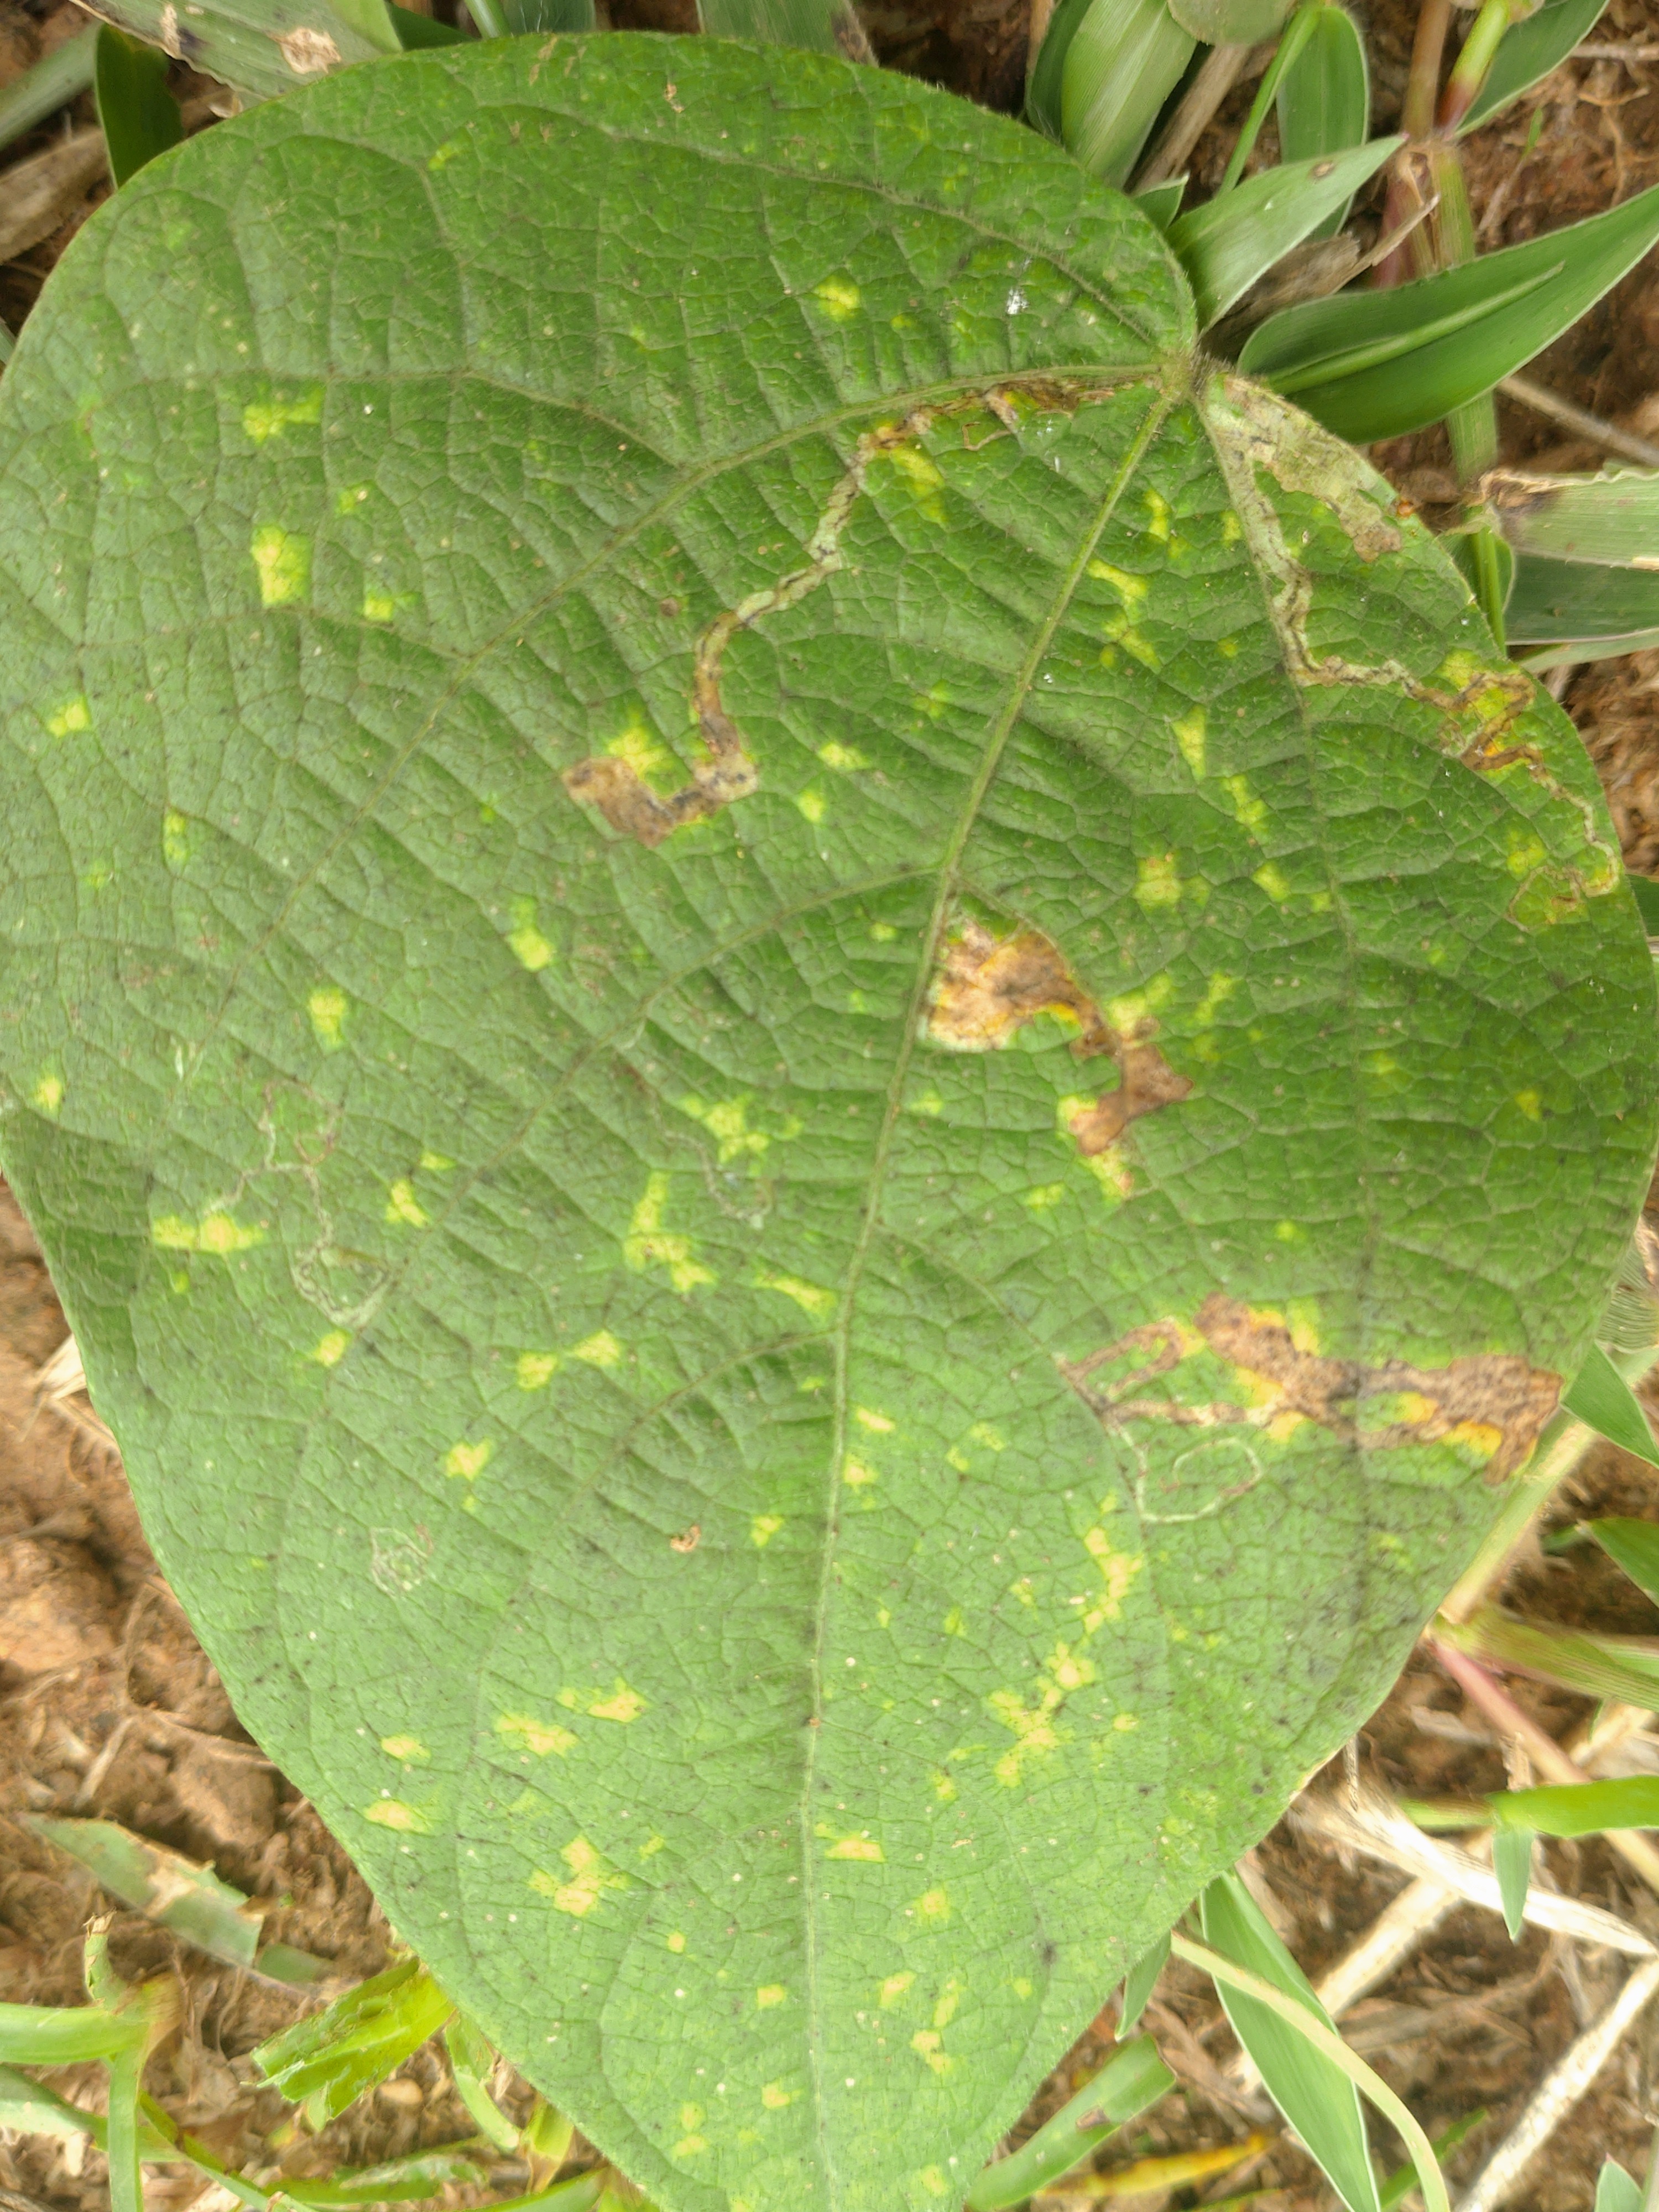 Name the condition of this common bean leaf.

rust
